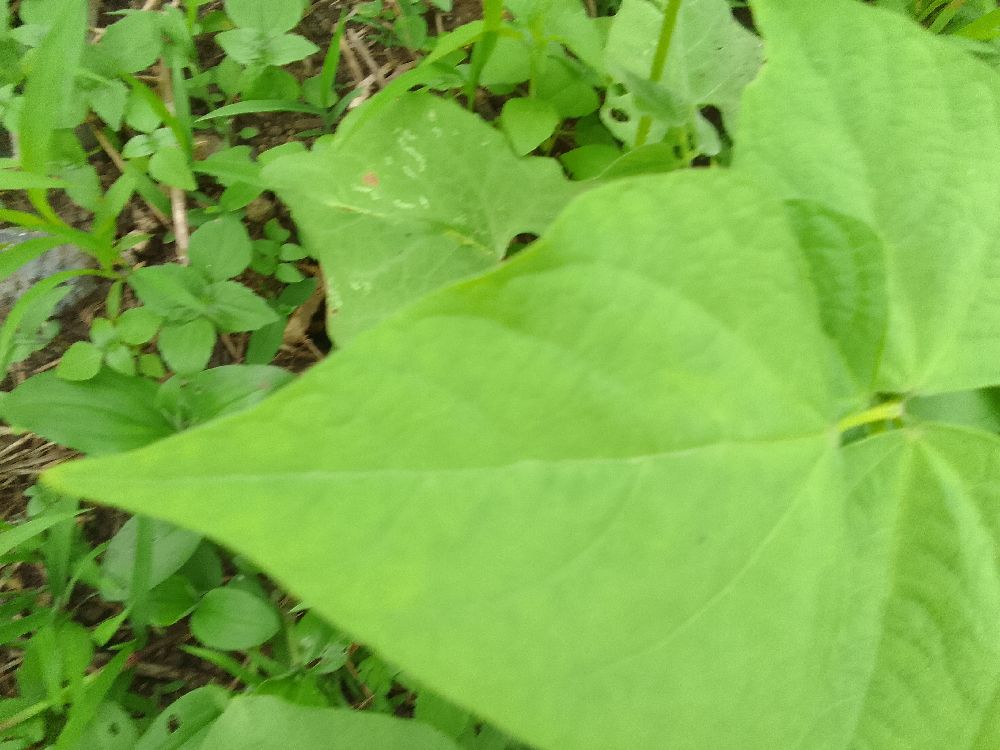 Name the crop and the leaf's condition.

common bean, healthy
